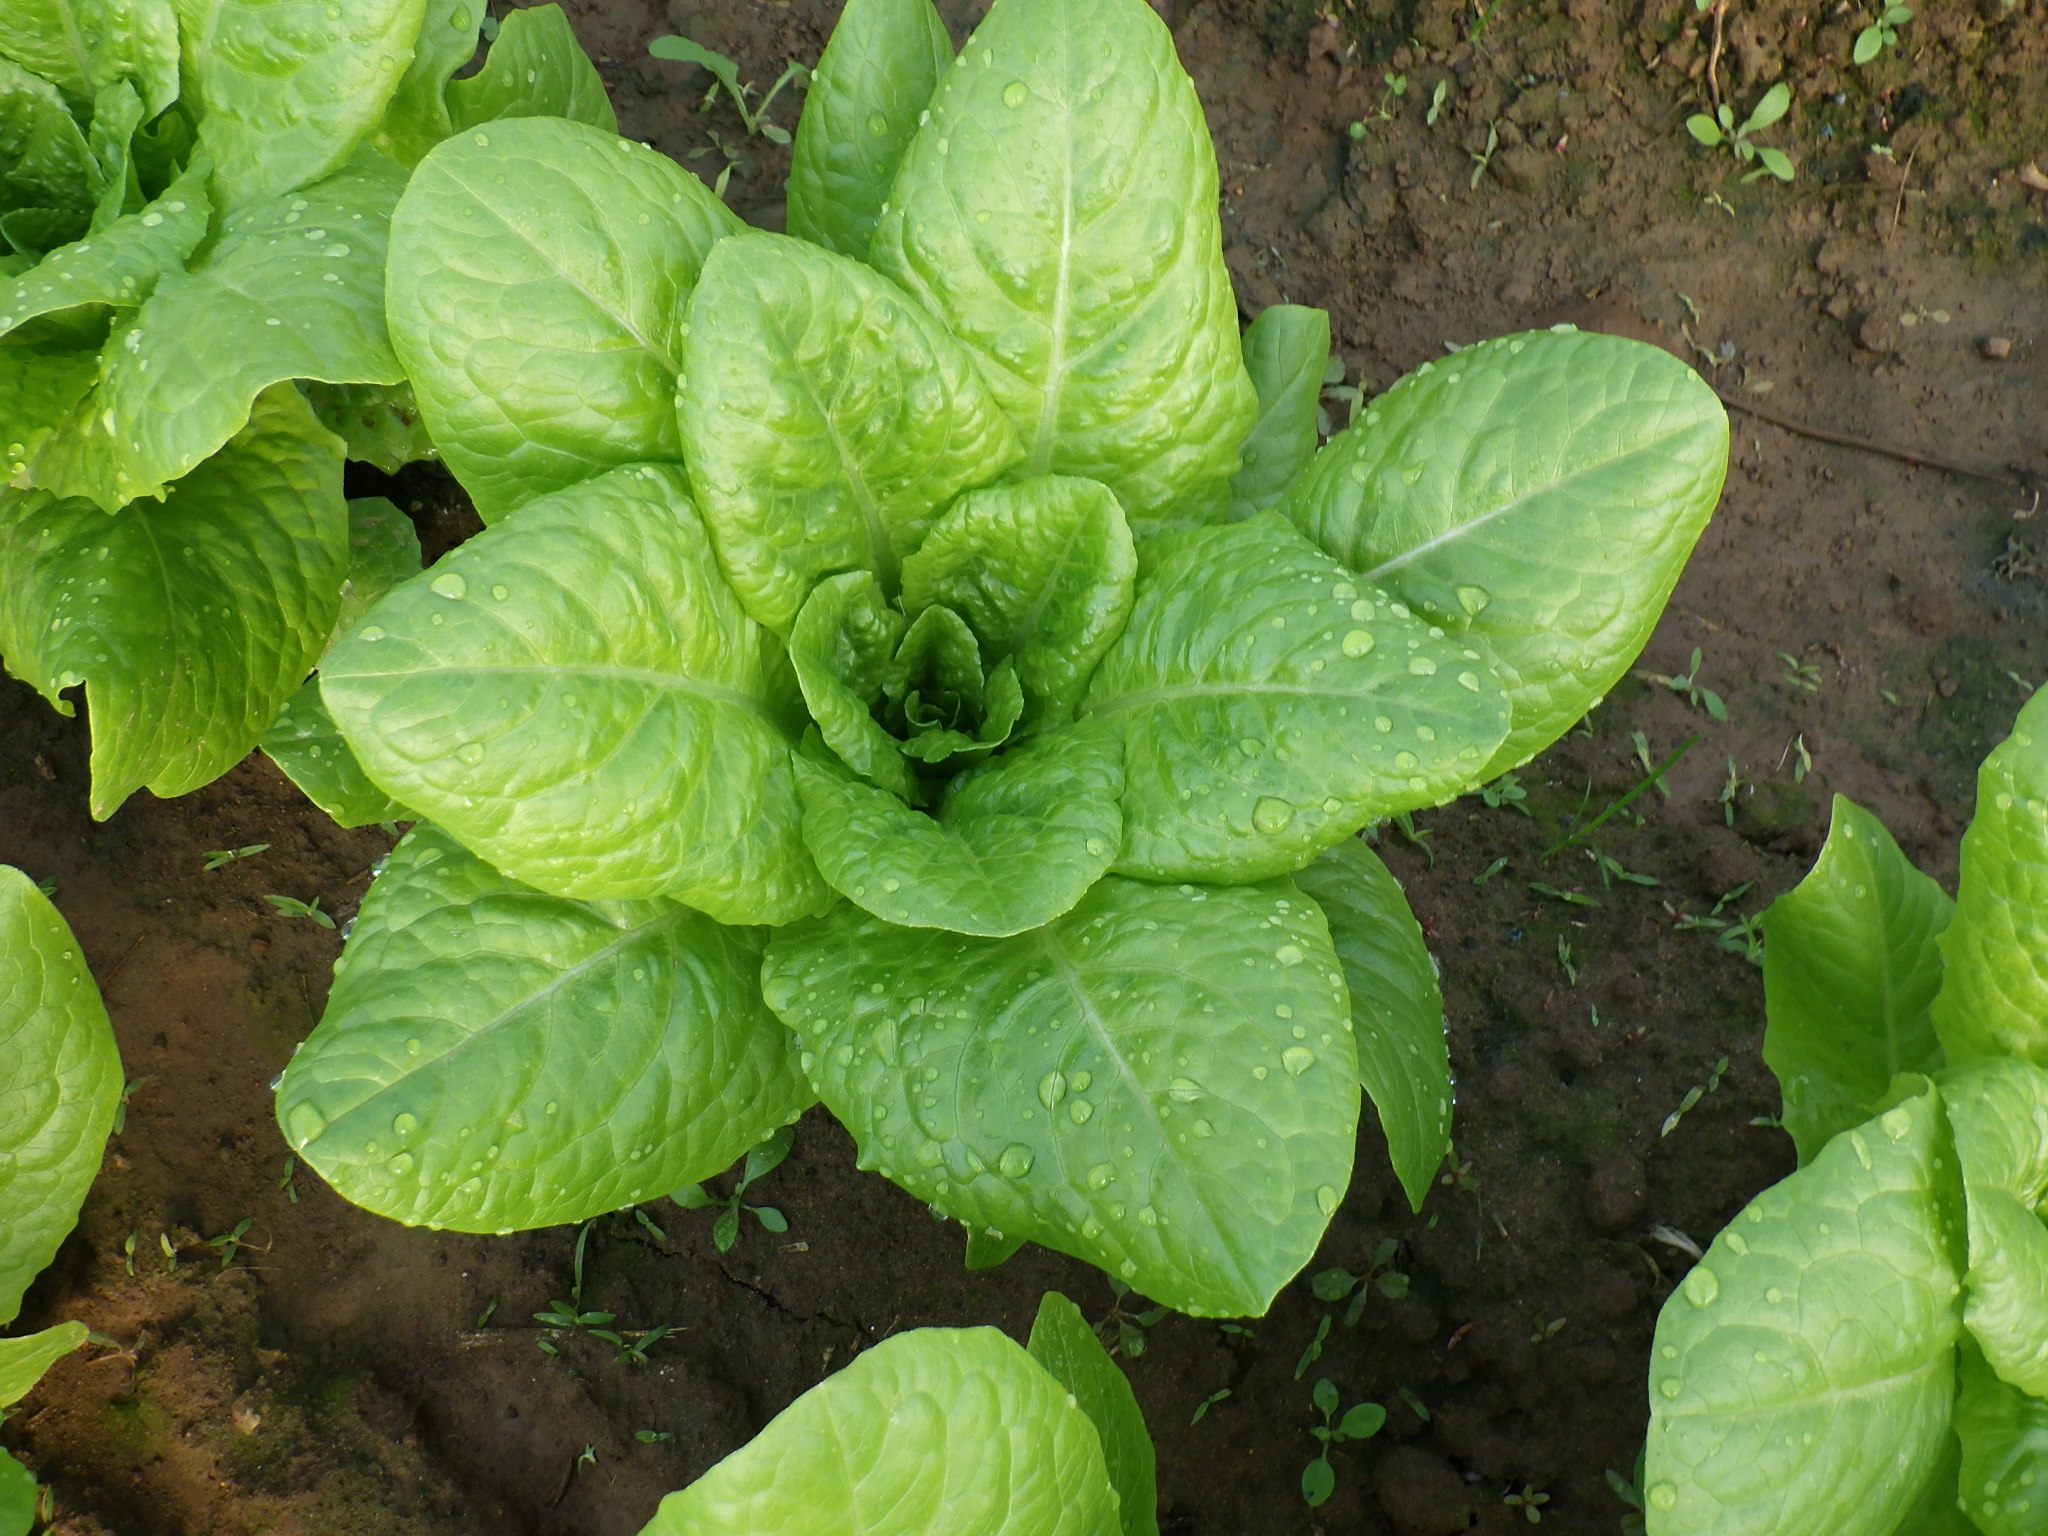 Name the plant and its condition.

lettuce, healthy
